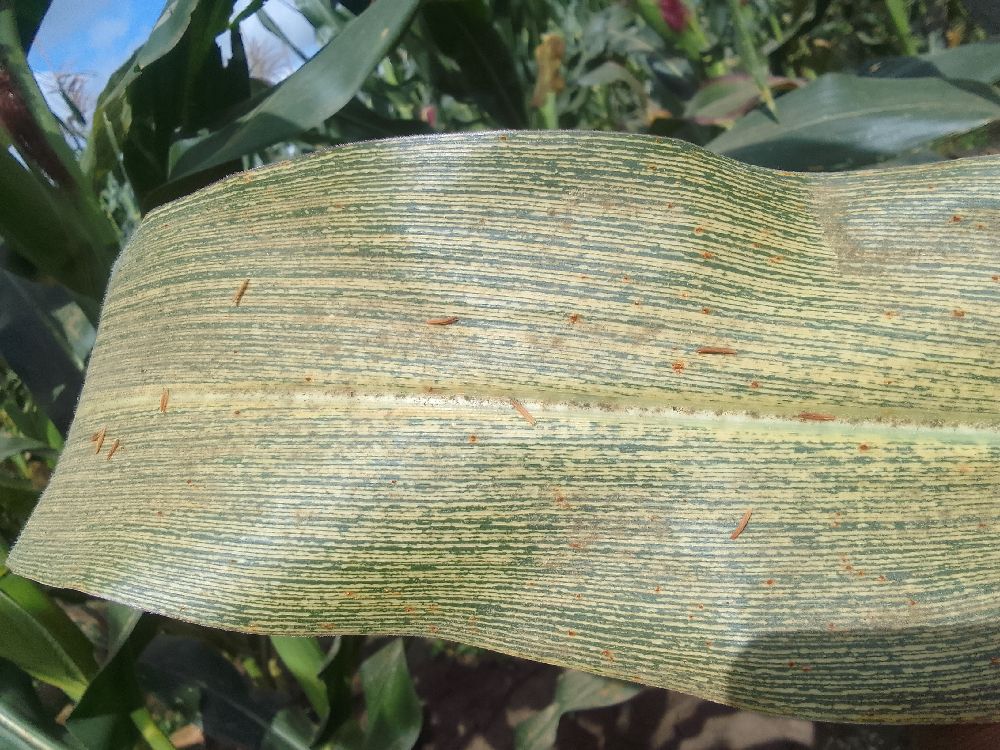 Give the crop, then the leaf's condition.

maize, maize streak virus
